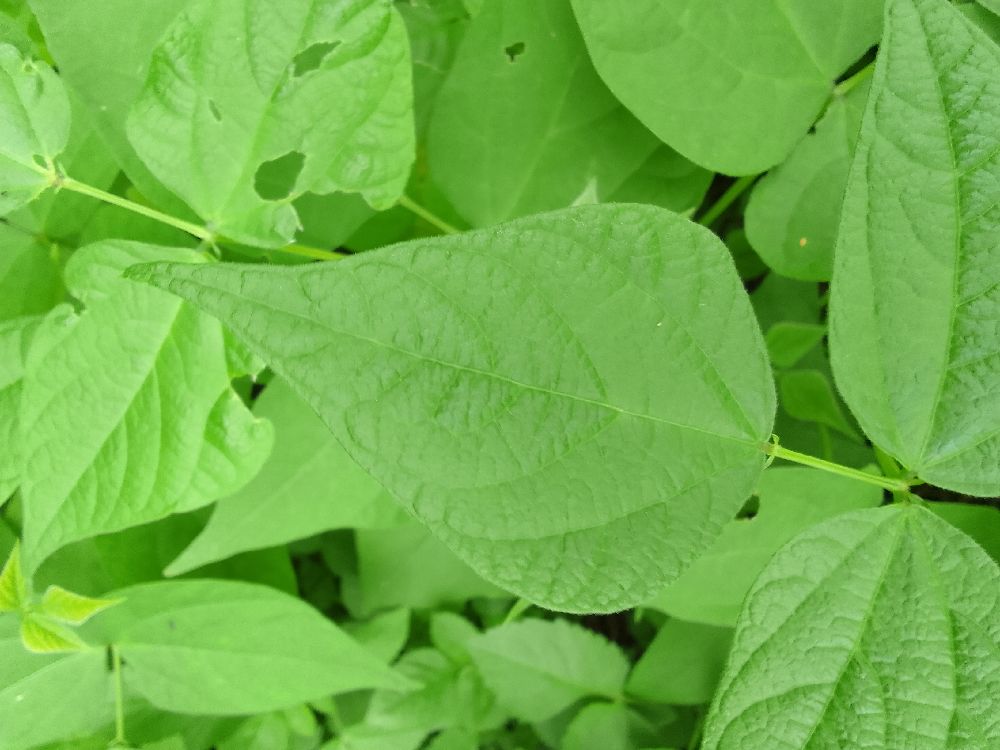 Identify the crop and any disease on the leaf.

common bean, healthy
